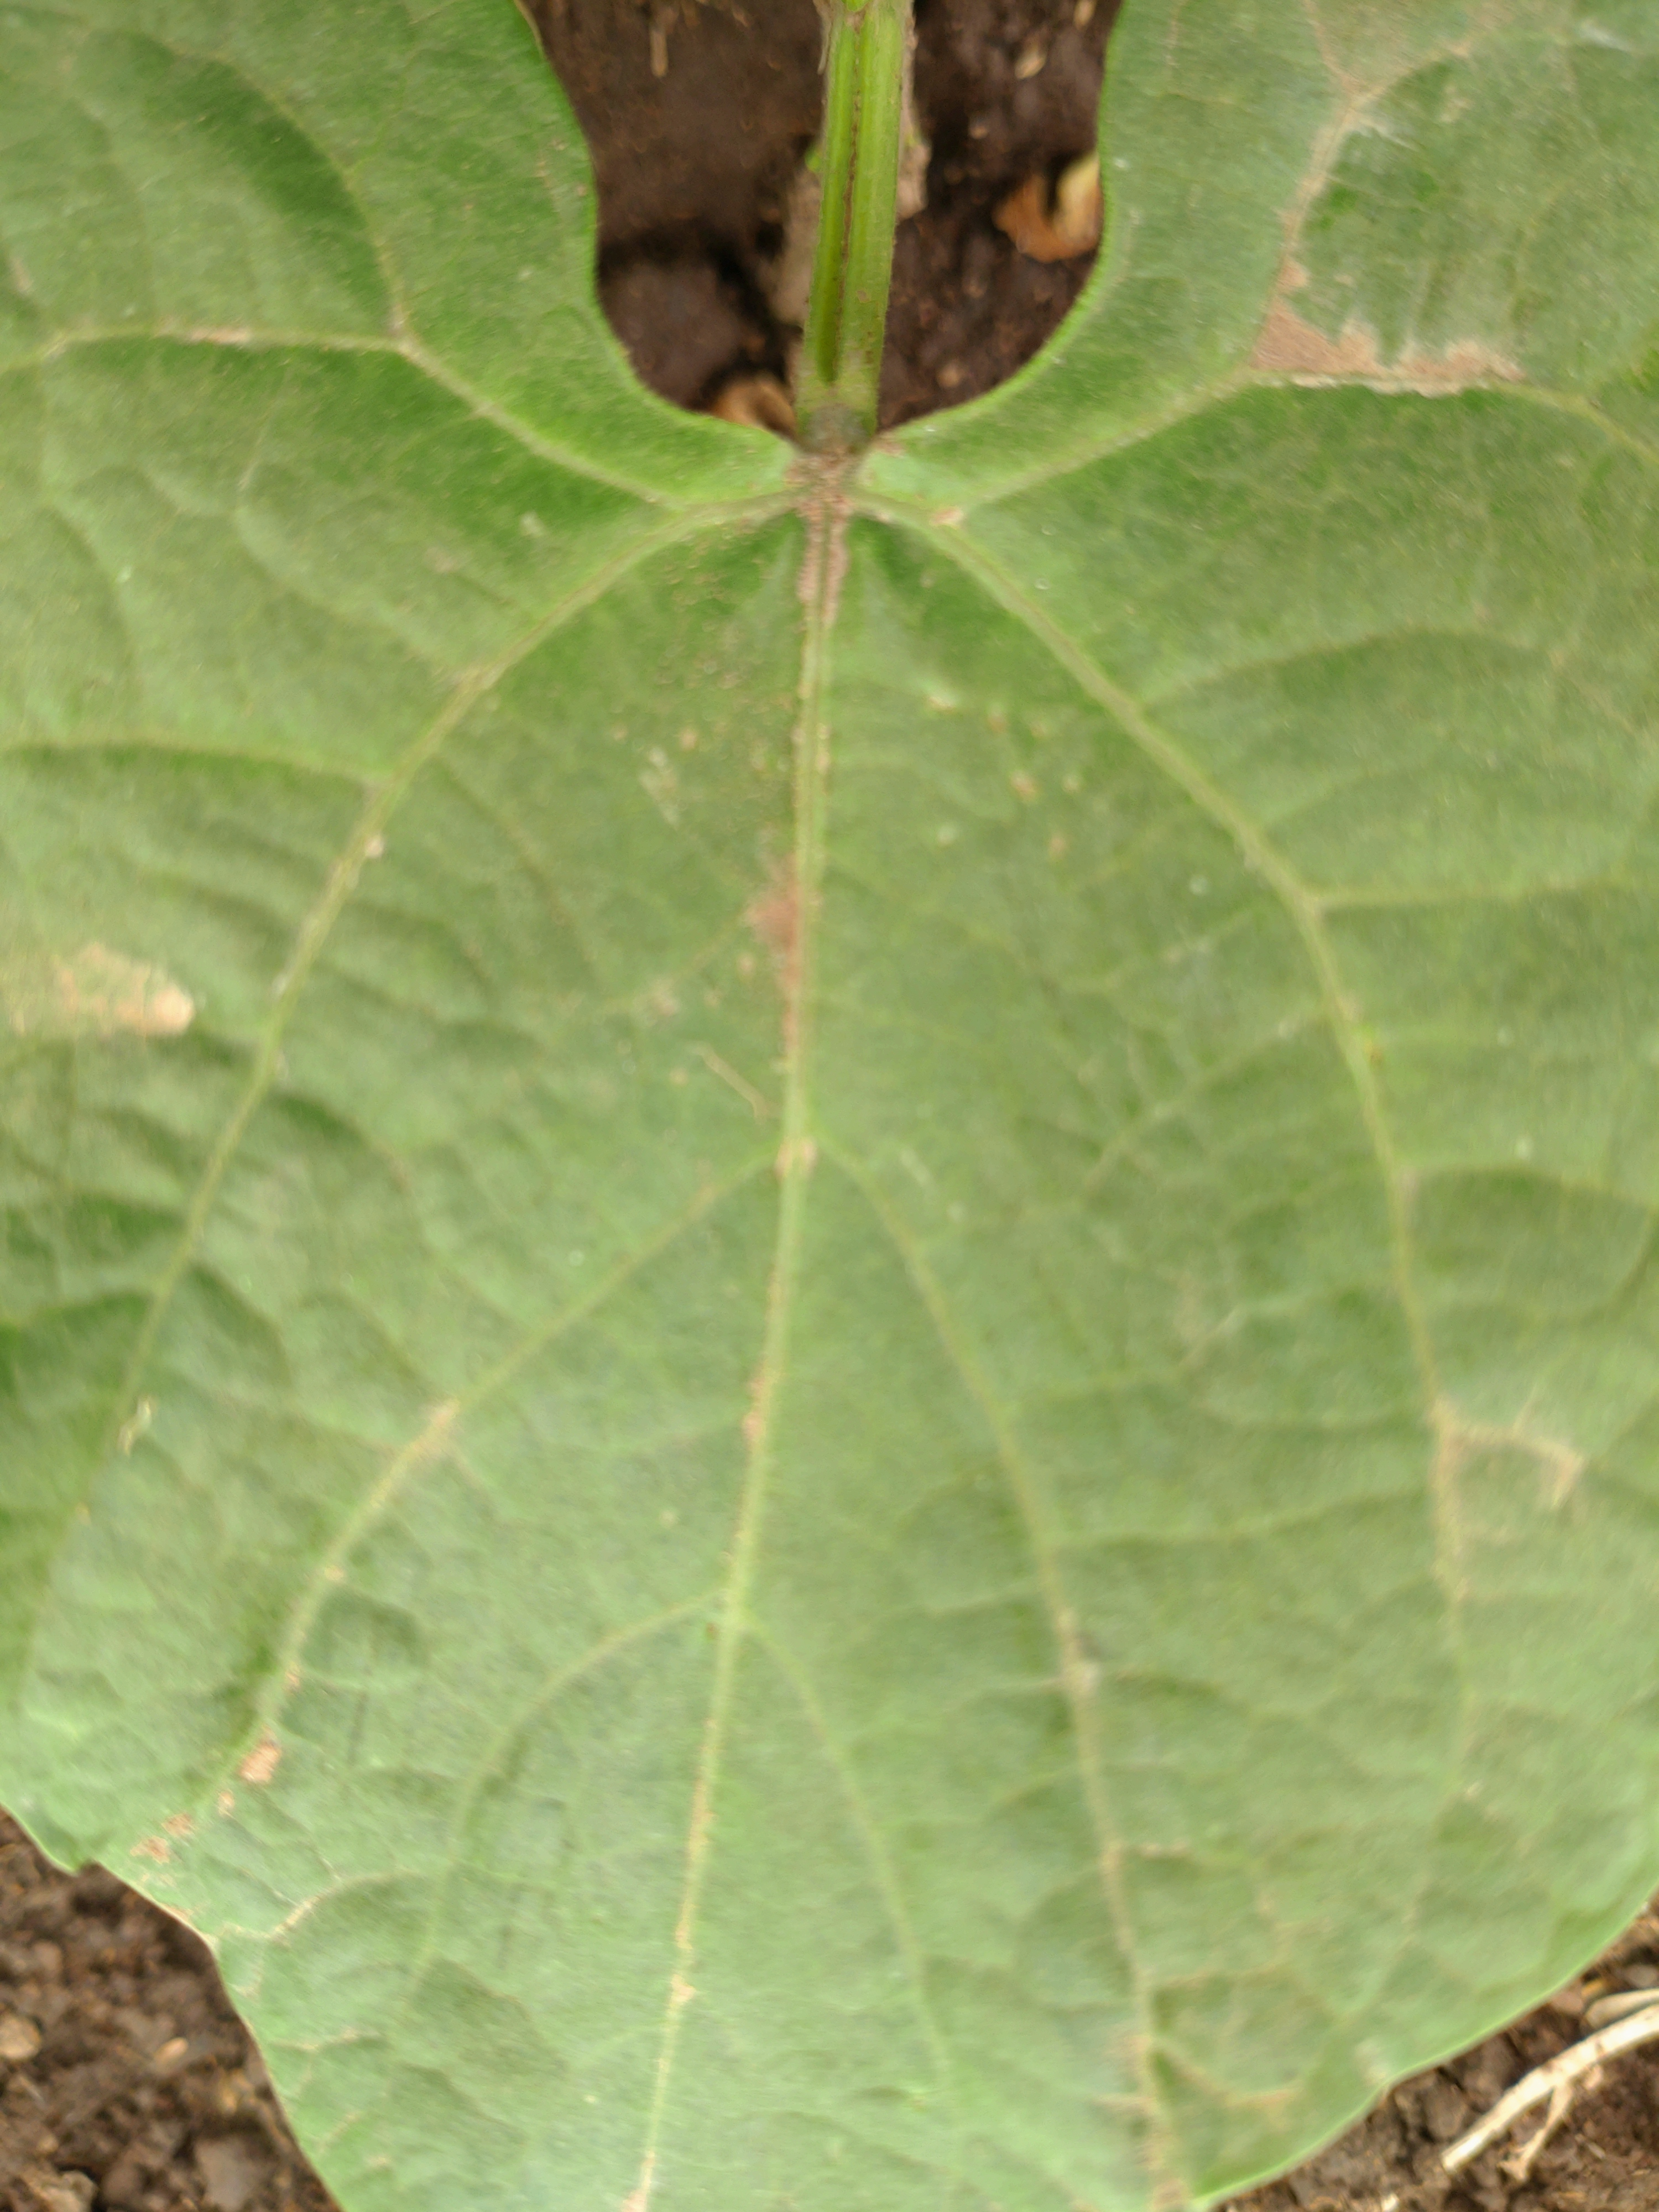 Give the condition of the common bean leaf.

healthy
